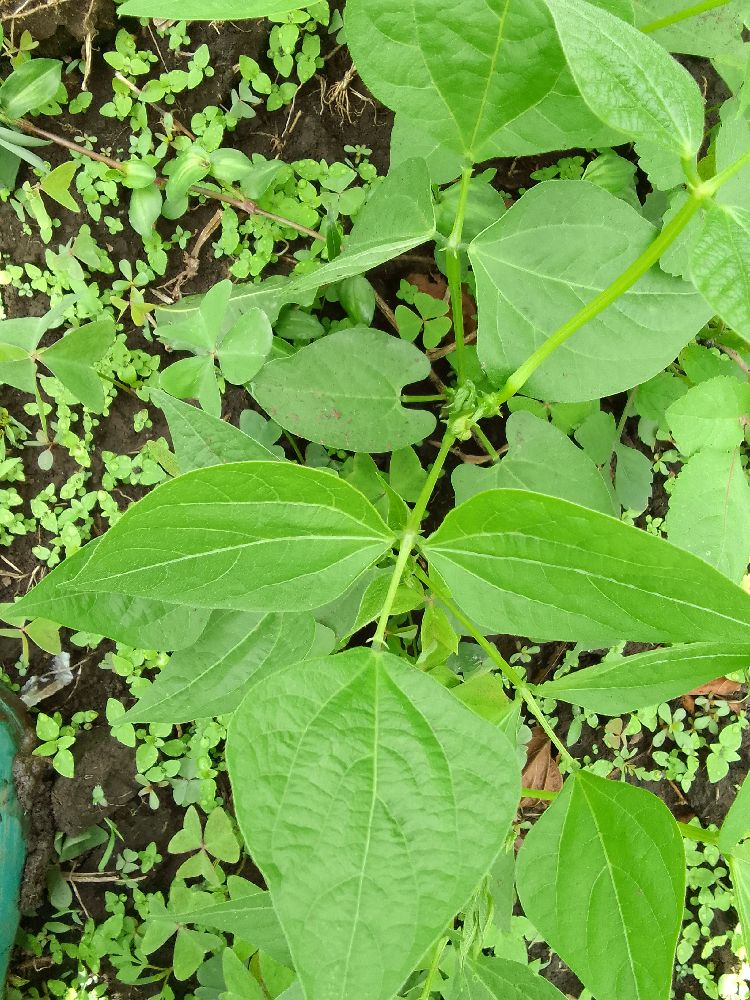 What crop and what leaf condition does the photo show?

common bean, healthy
